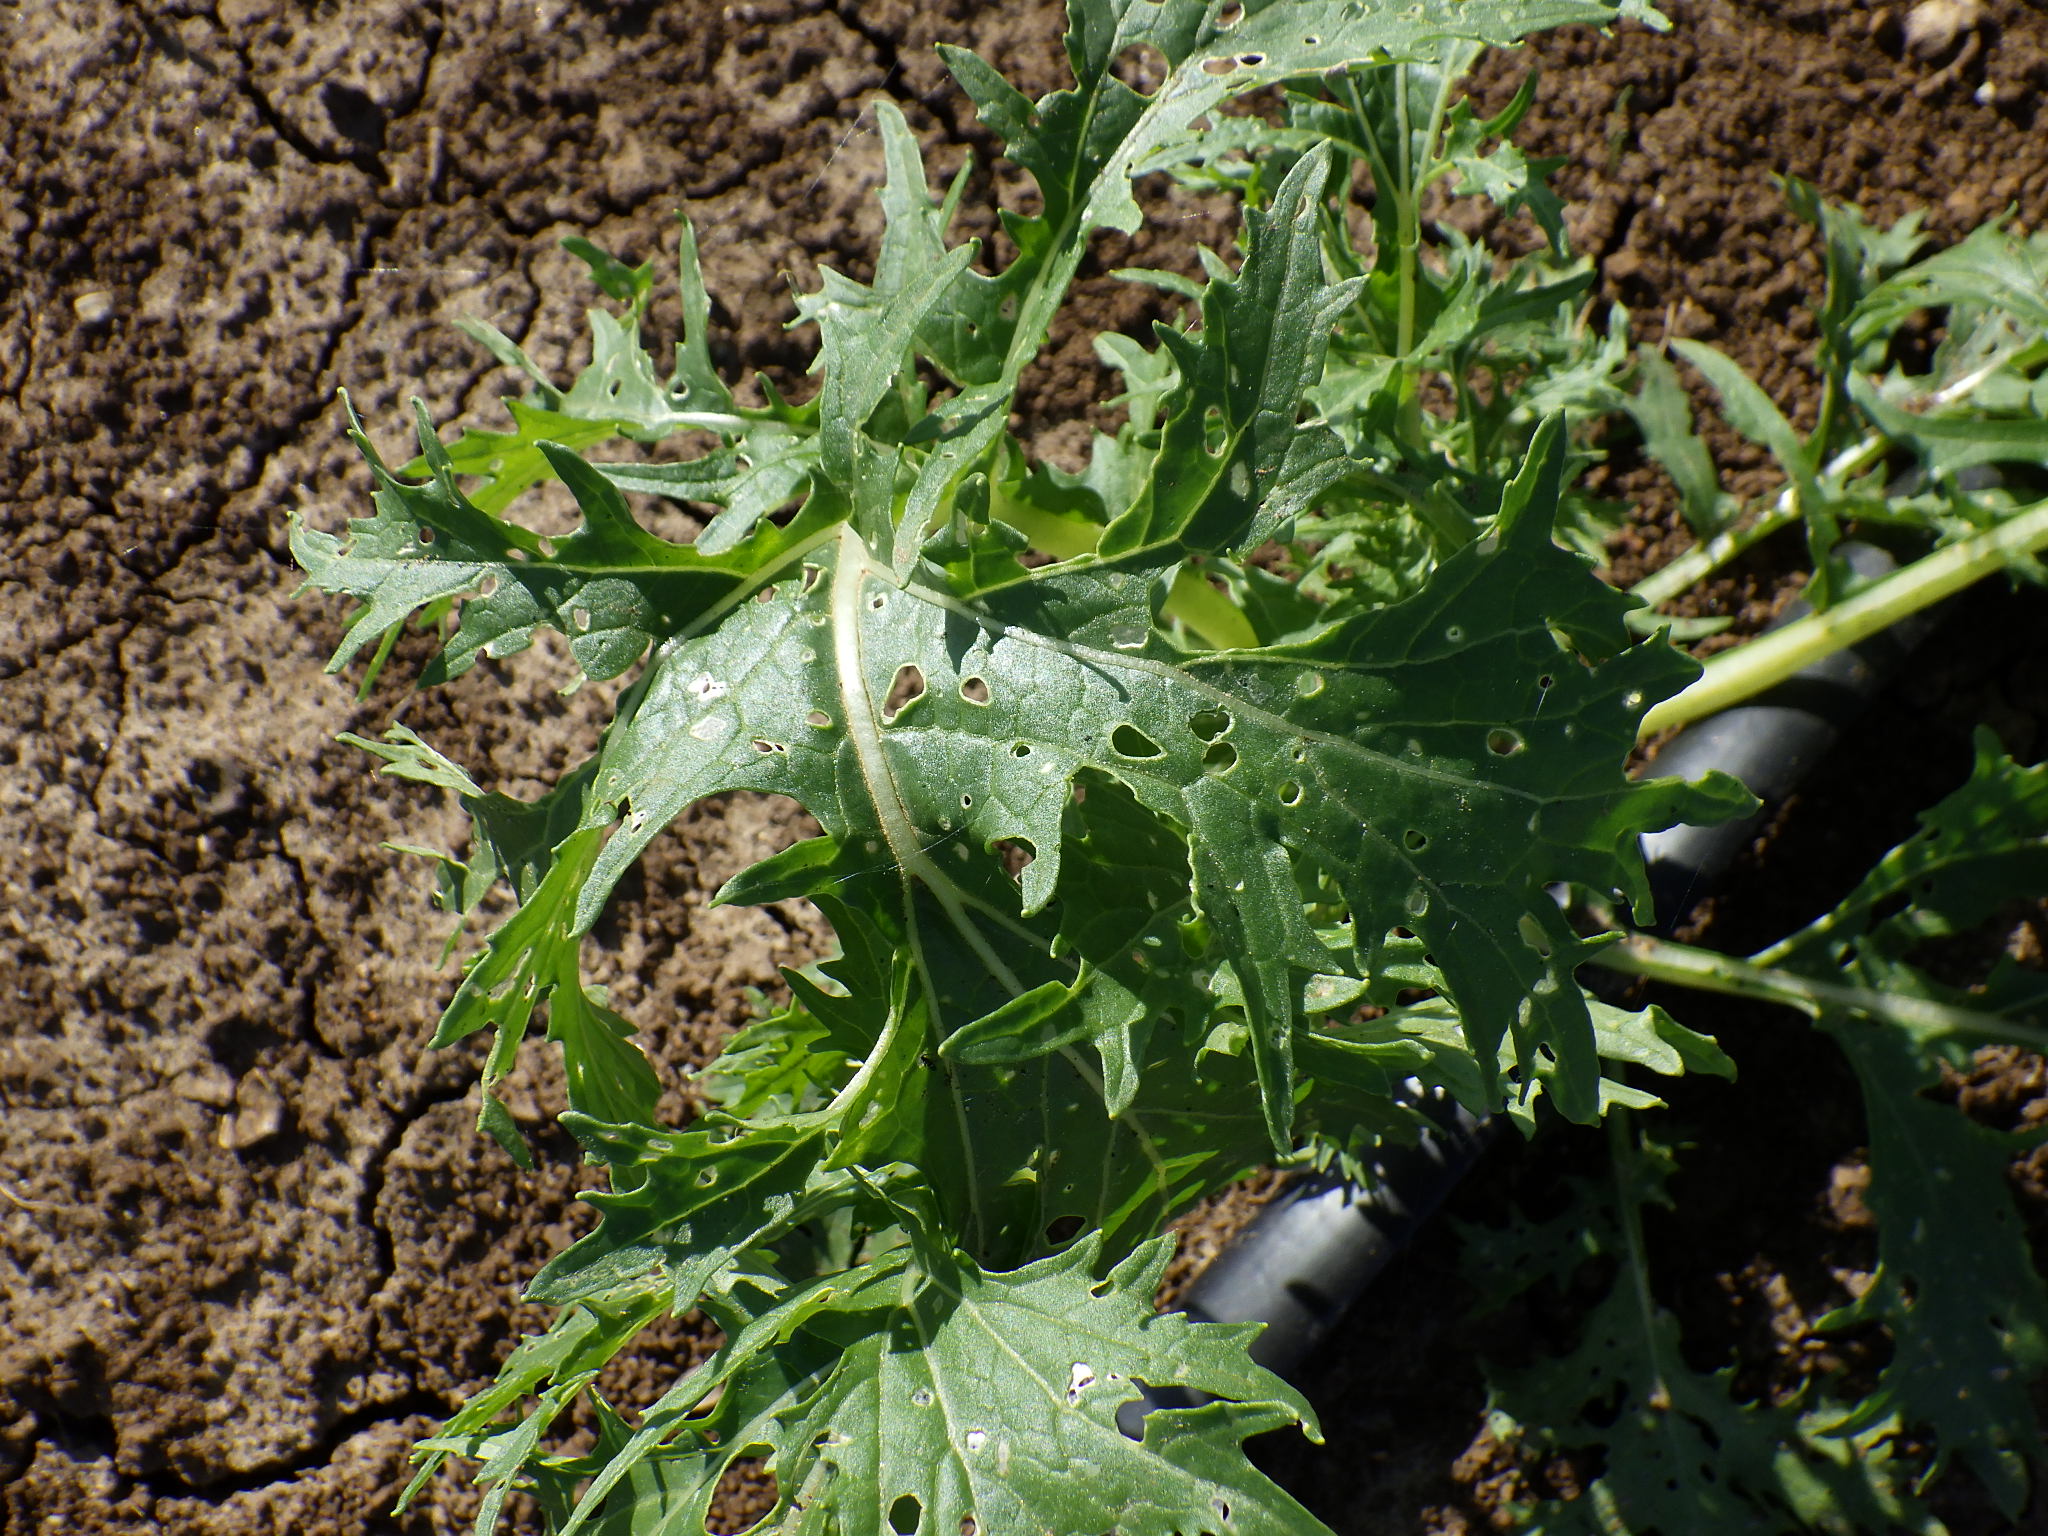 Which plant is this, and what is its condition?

mizuna, altica
